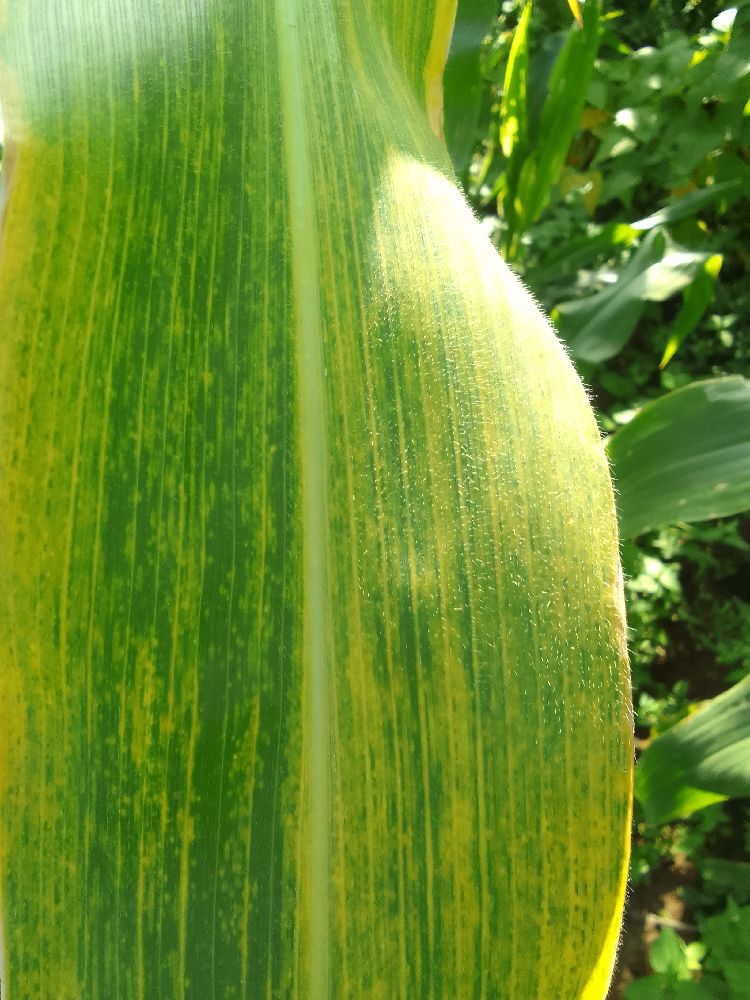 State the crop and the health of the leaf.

maize, maize lethal necrosis
